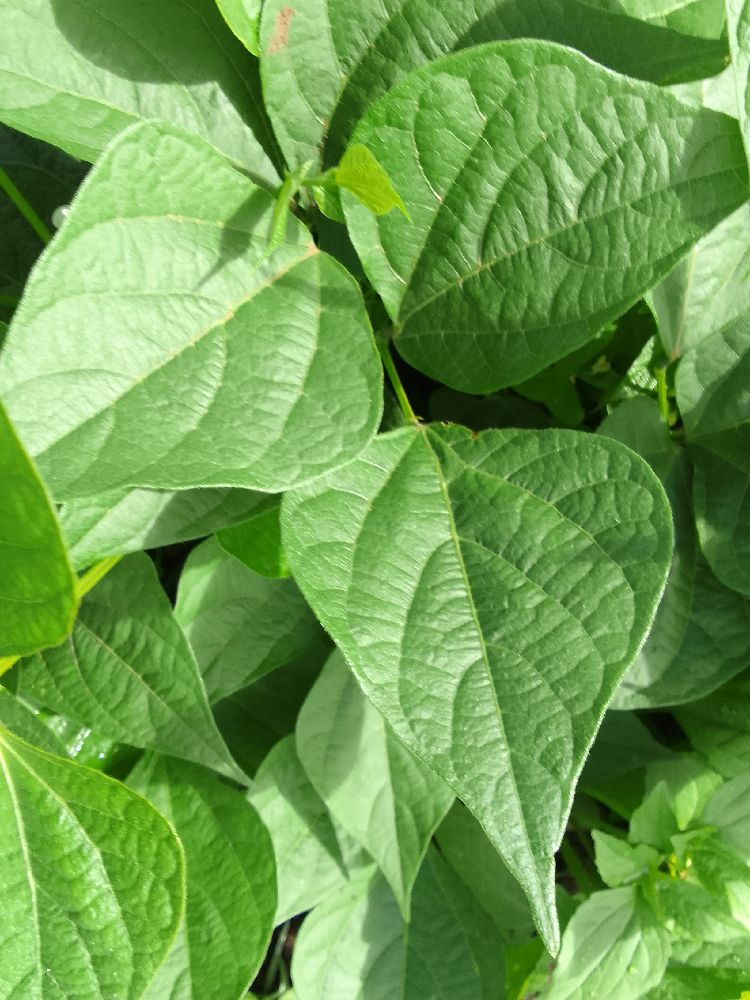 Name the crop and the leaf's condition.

common bean, healthy
